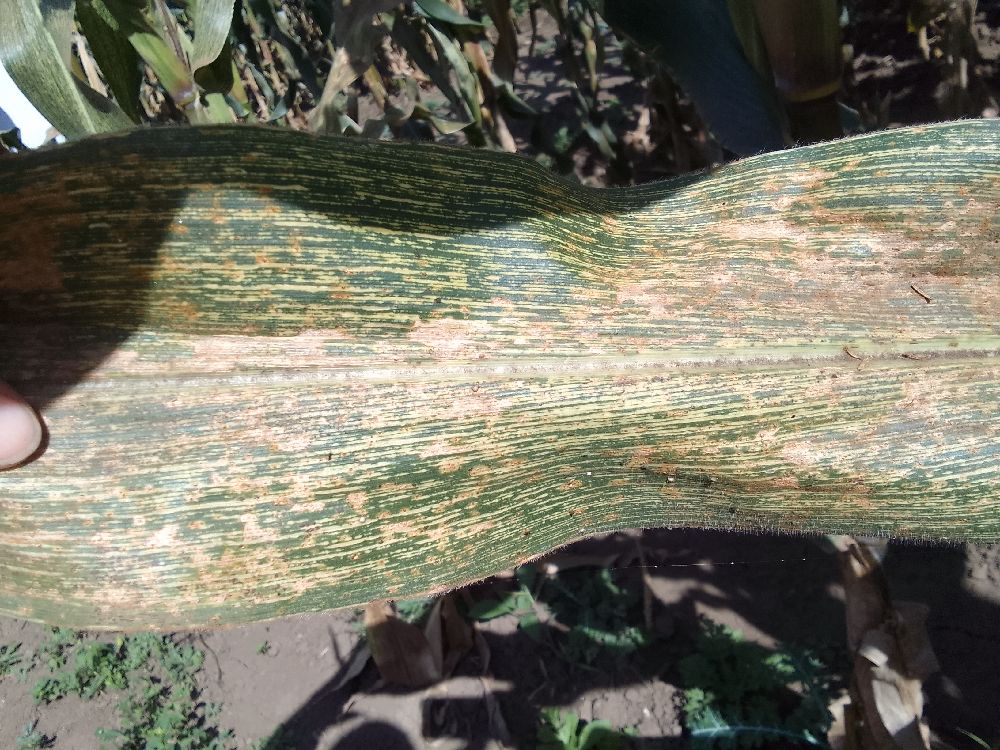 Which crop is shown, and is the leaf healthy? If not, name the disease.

maize, maize streak virus
